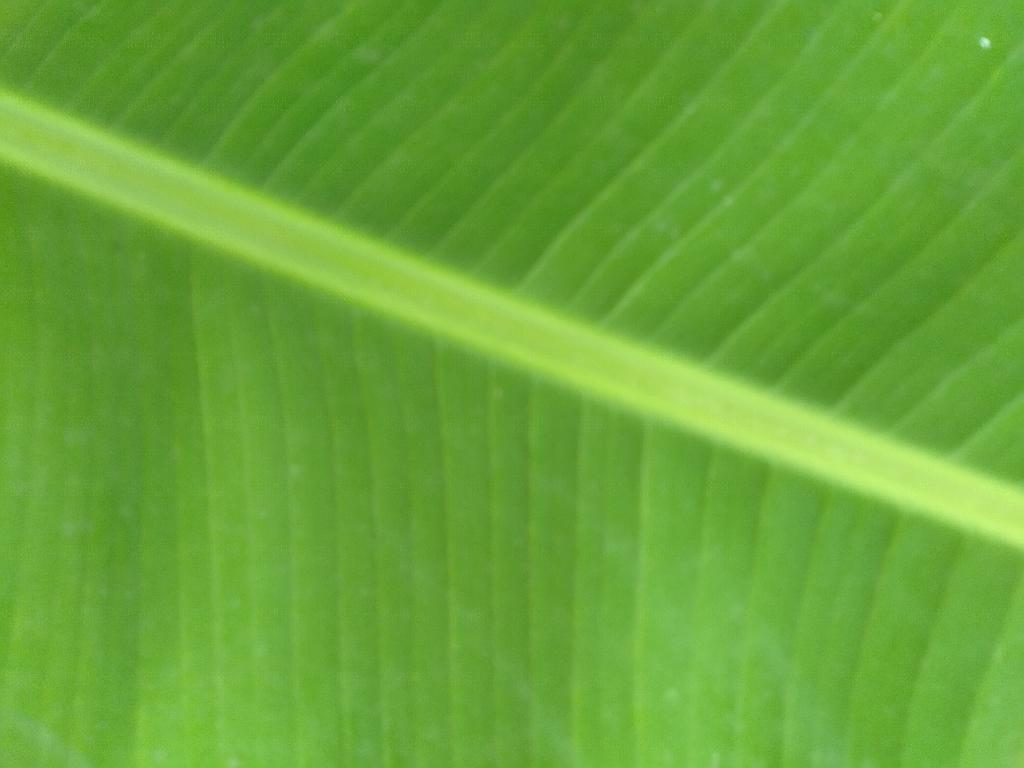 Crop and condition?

banana, healthy
